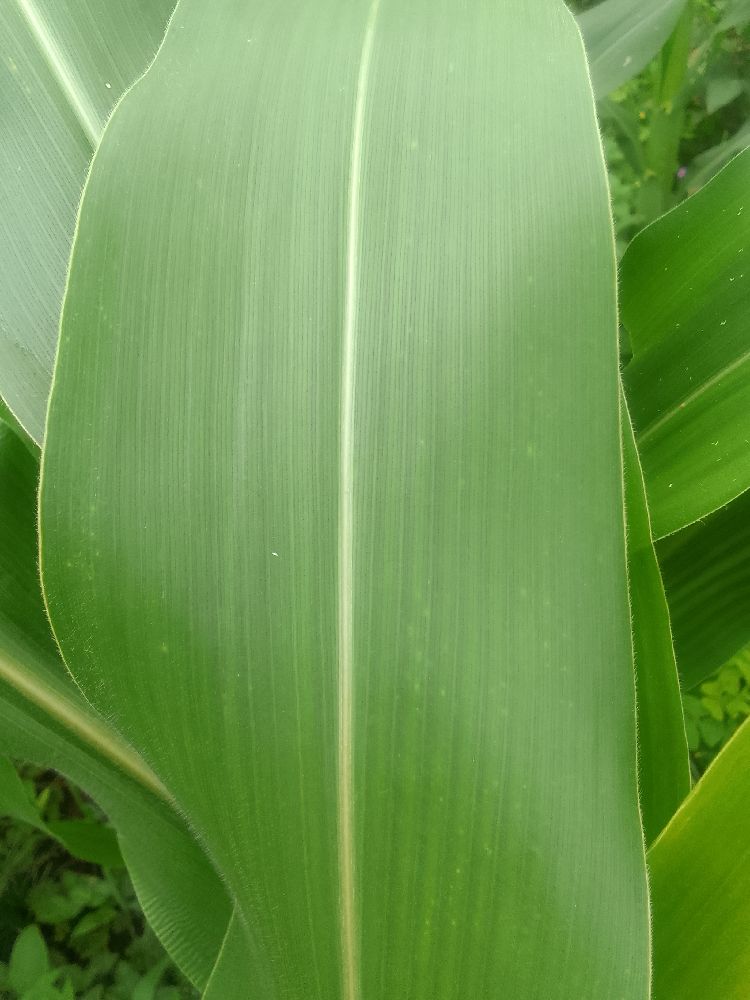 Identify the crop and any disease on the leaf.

maize, healthy
